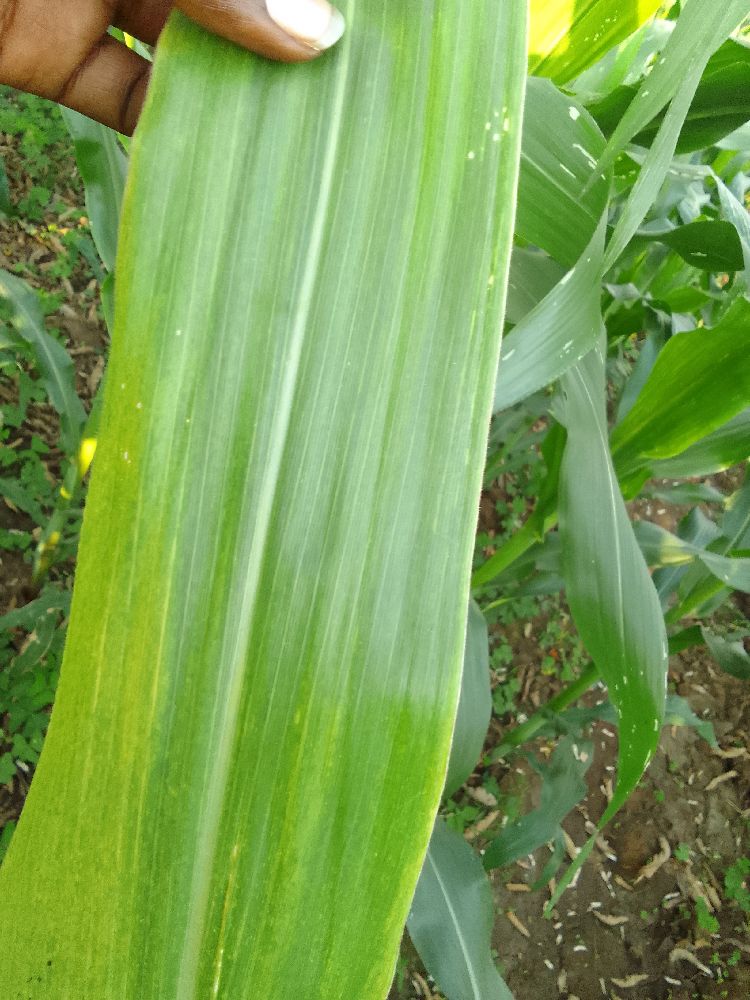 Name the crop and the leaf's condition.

maize, maize lethal necrosis
